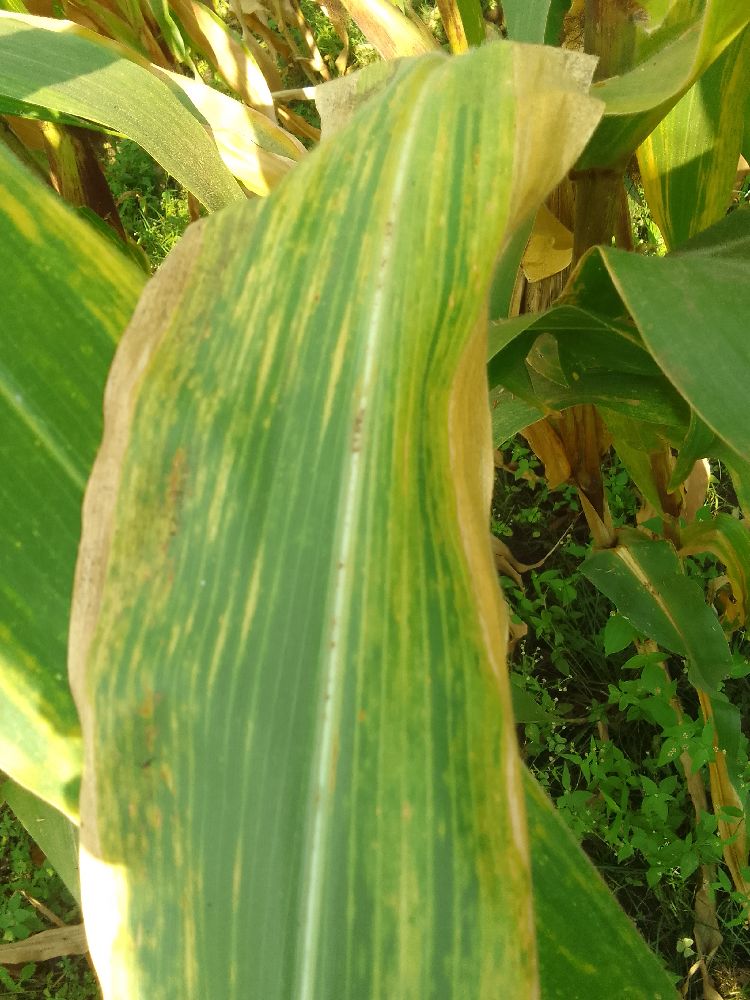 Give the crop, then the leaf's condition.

maize, maize lethal necrosis
